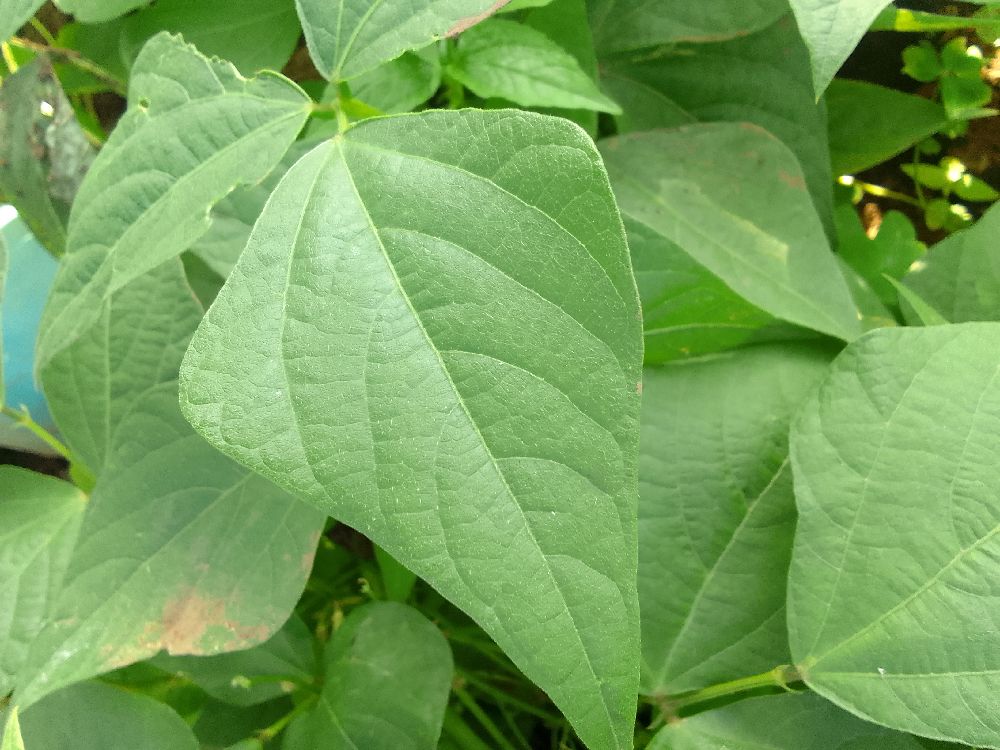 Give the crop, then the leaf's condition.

common bean, healthy
